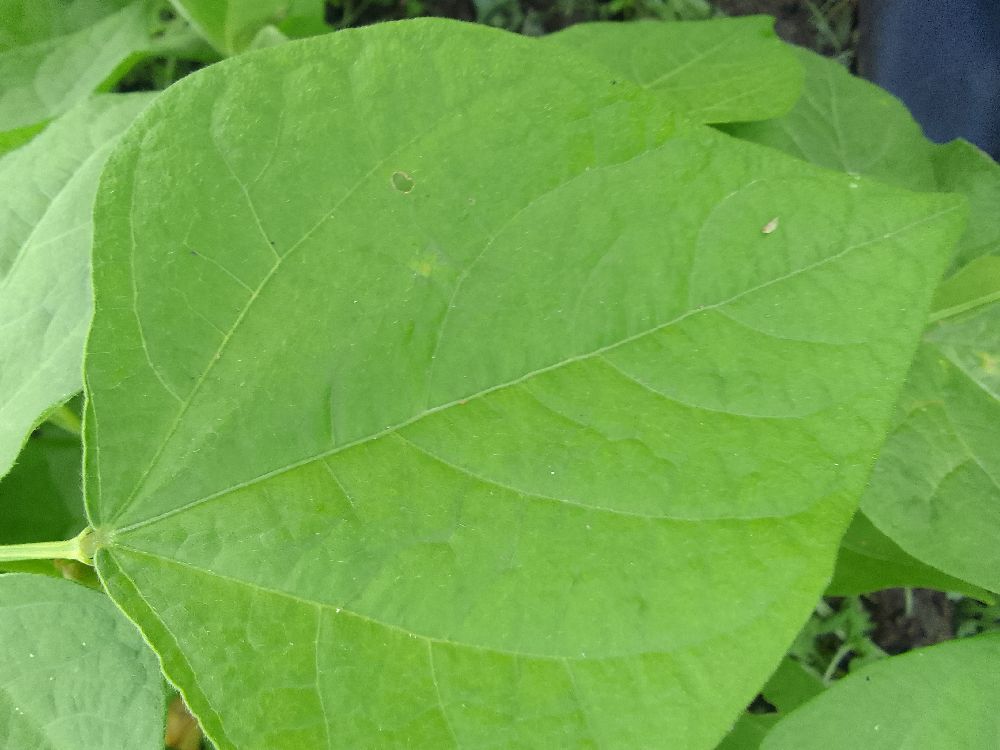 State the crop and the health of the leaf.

common bean, healthy
